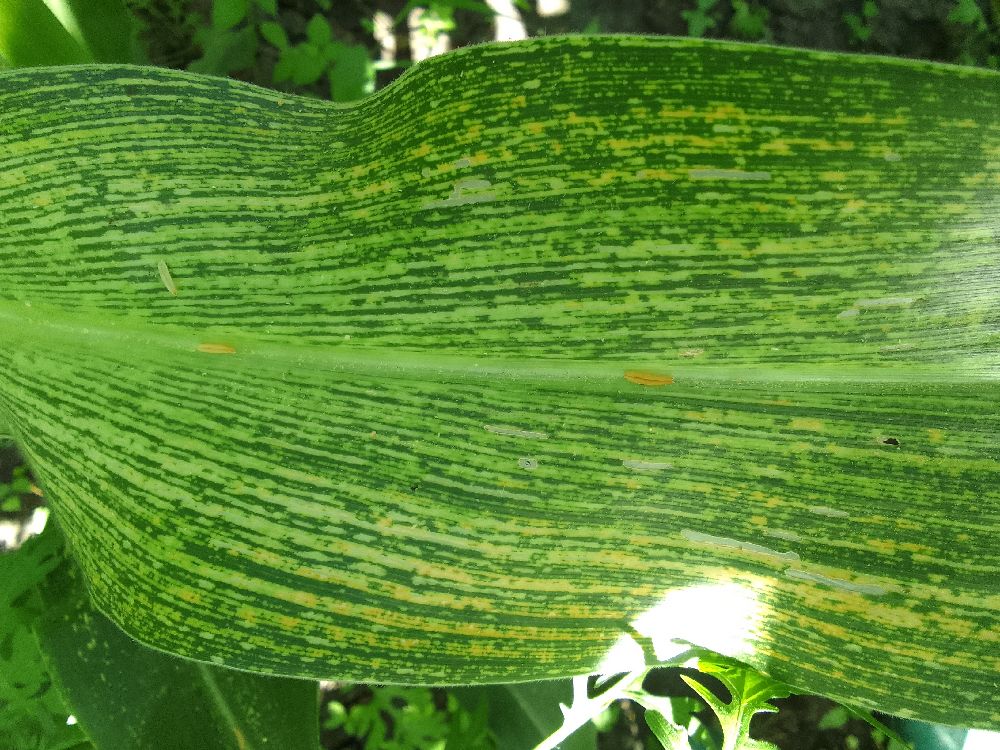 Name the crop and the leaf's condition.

maize, maize streak virus
